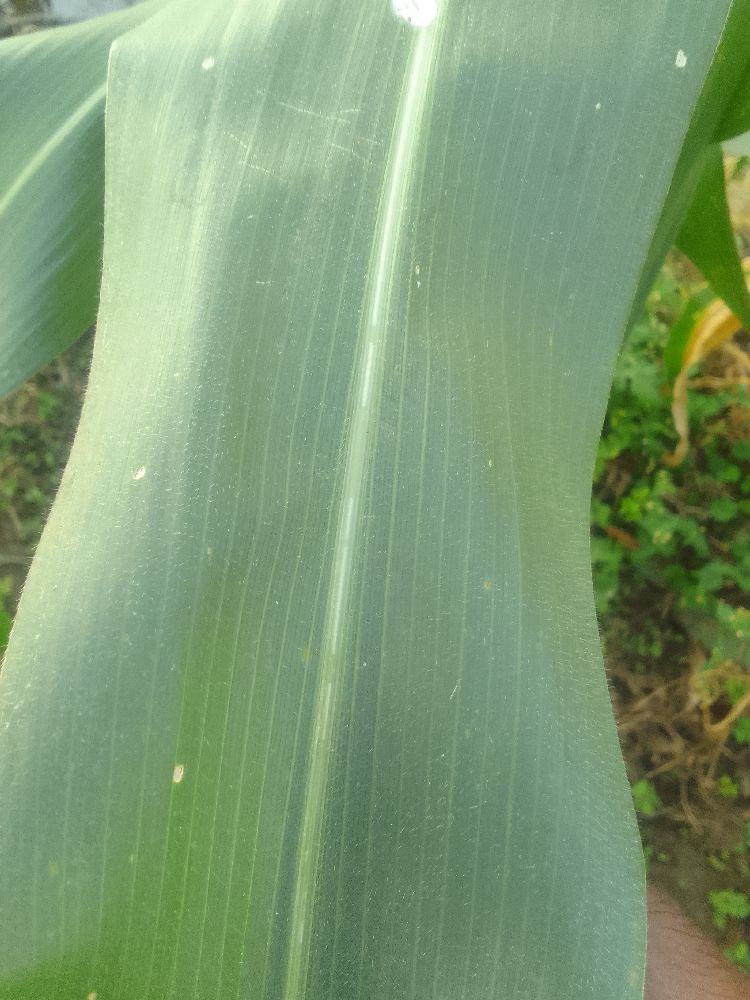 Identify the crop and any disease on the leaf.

maize, healthy
